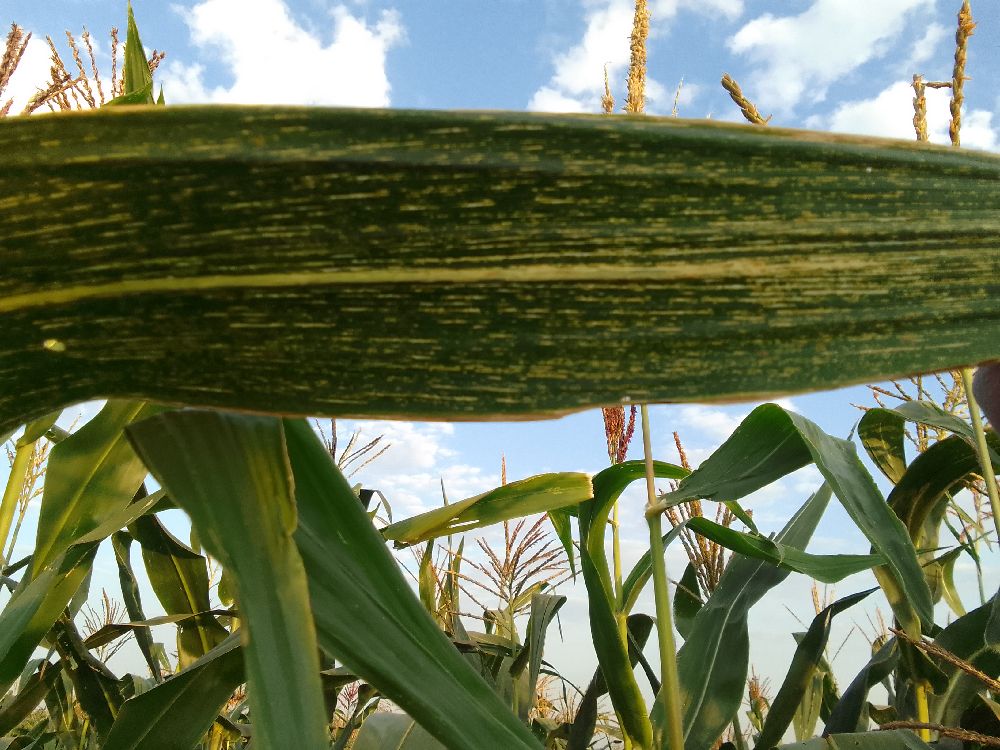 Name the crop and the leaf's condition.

maize, maize streak virus
